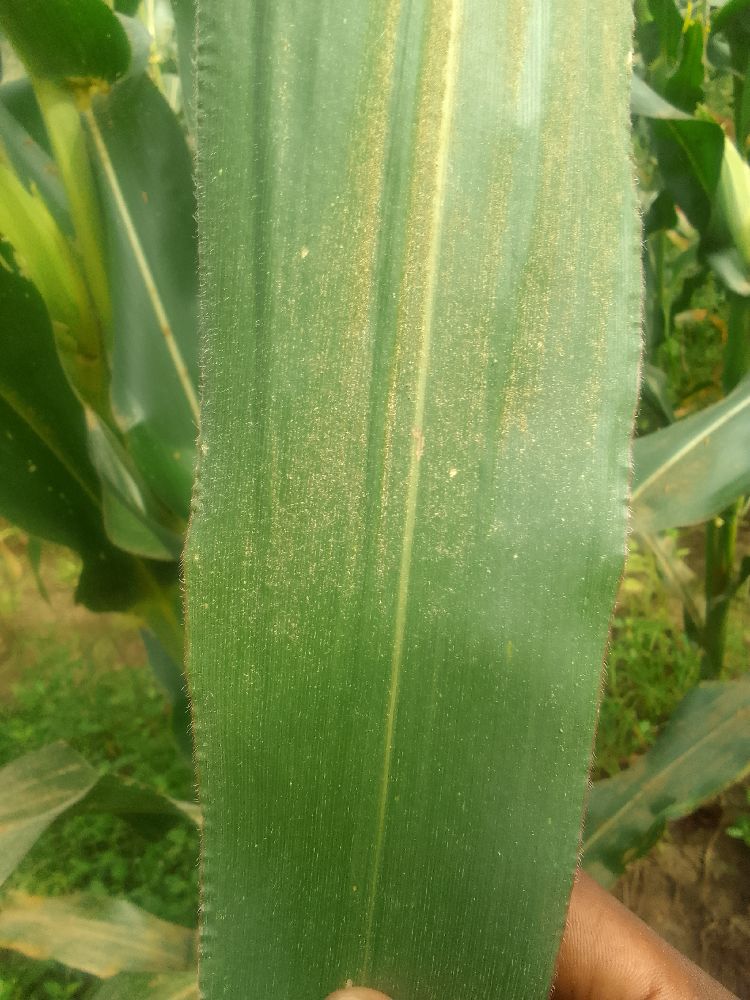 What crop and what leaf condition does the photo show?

maize, healthy
